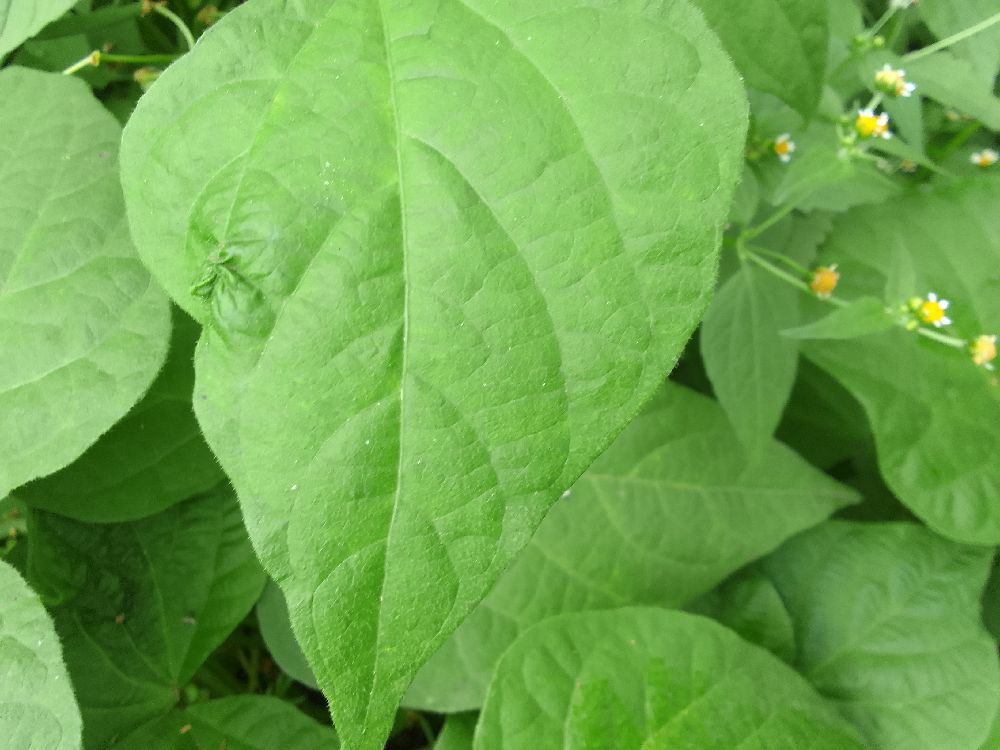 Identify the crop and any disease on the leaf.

common bean, healthy
